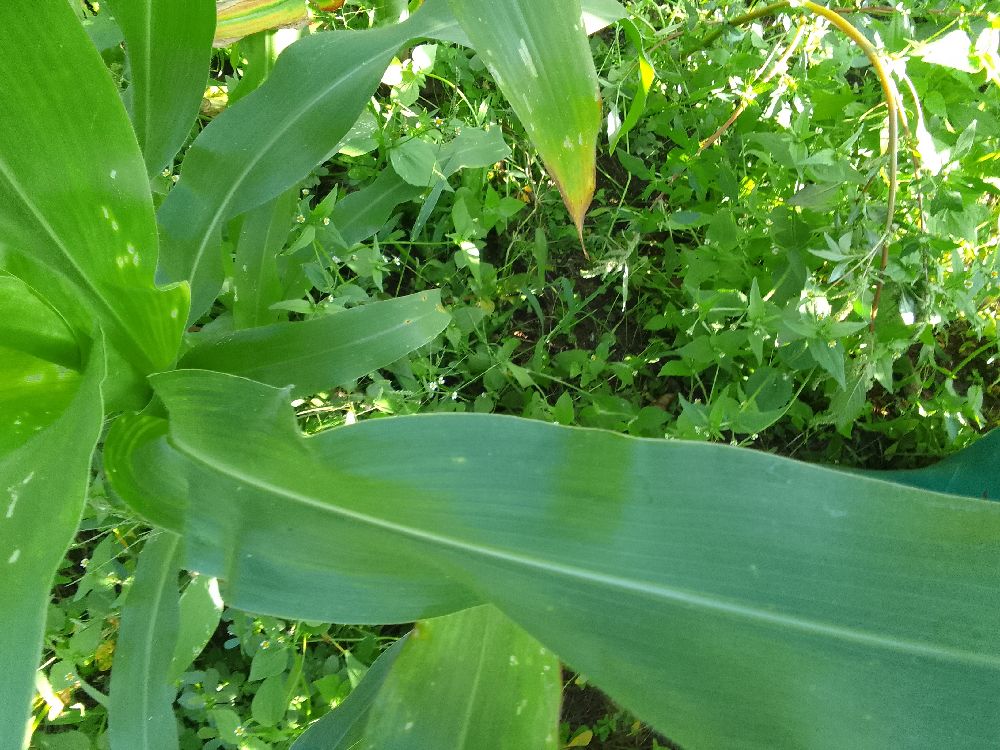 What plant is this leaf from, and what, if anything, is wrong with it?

maize, healthy
